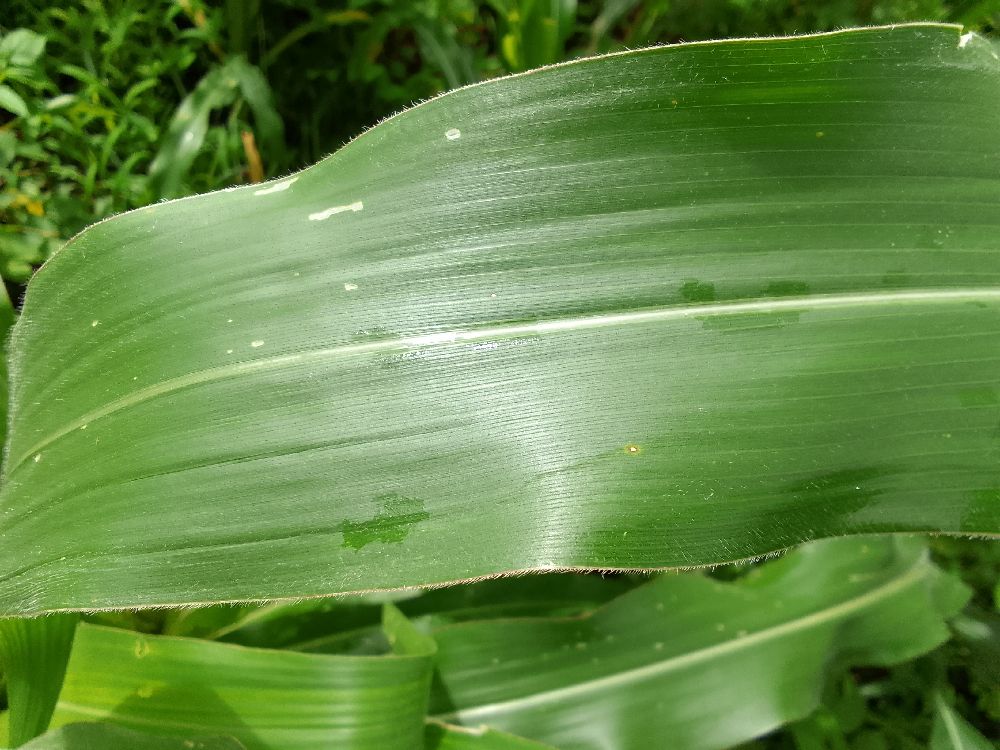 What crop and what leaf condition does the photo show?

maize, healthy
